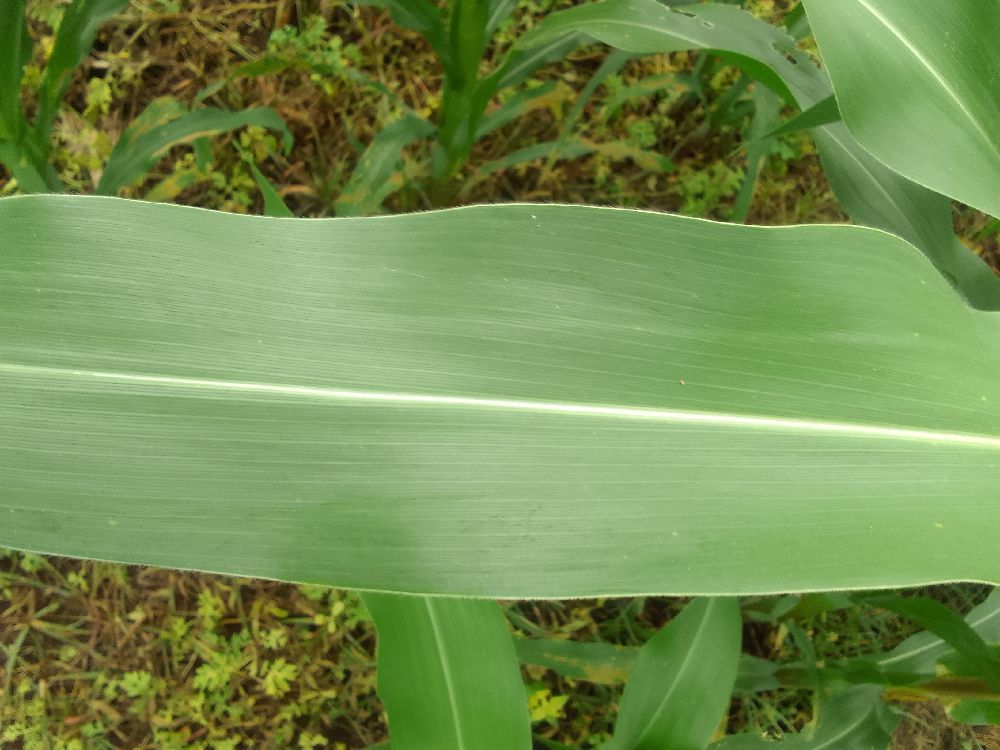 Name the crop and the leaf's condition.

maize, healthy
